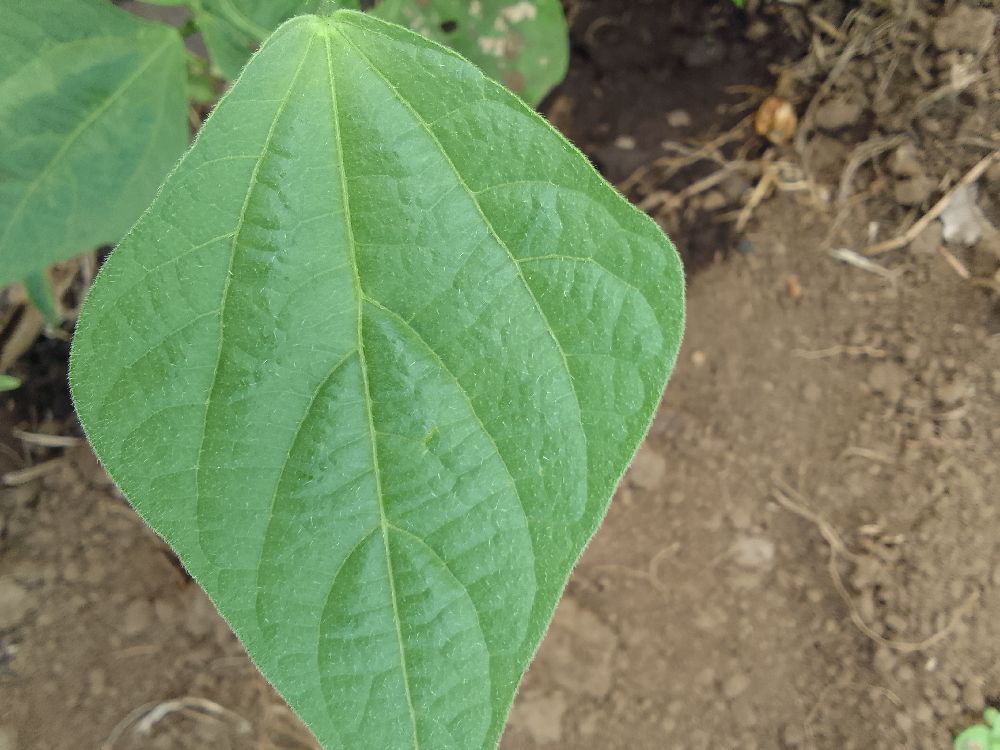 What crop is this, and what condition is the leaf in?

common bean, healthy
